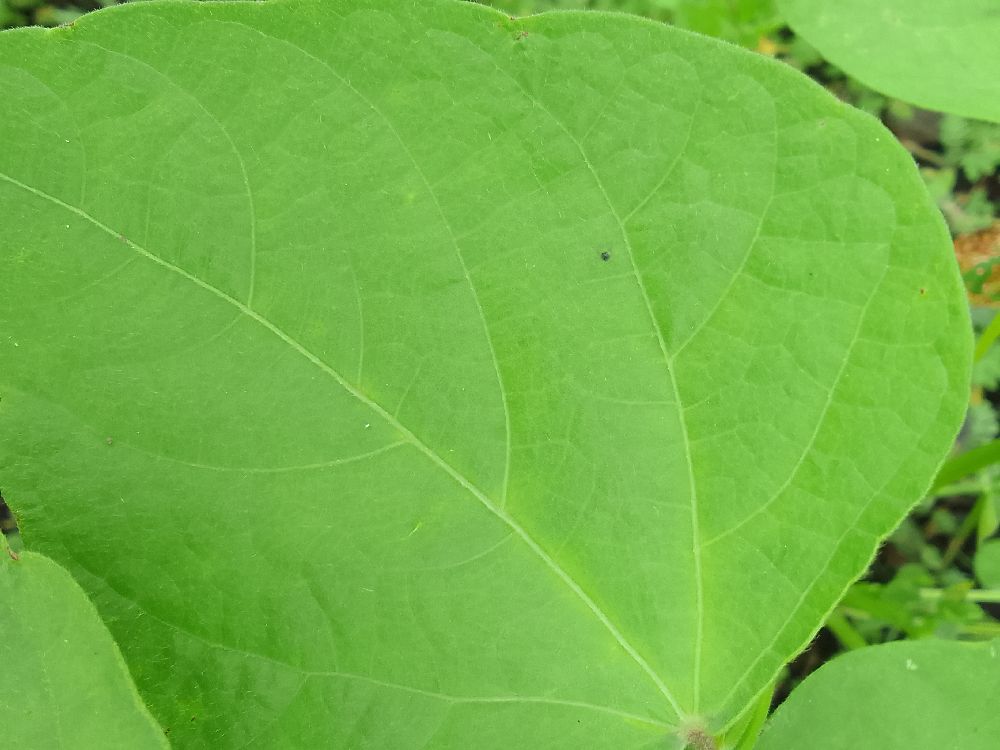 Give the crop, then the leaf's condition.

common bean, healthy
